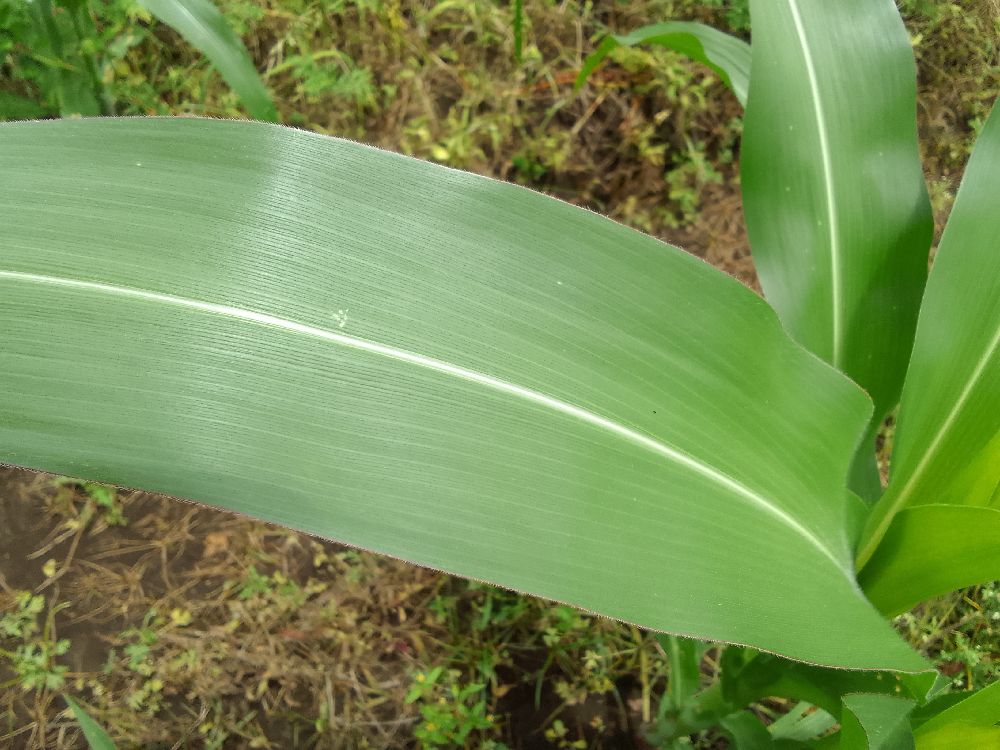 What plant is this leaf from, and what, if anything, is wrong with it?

maize, healthy
